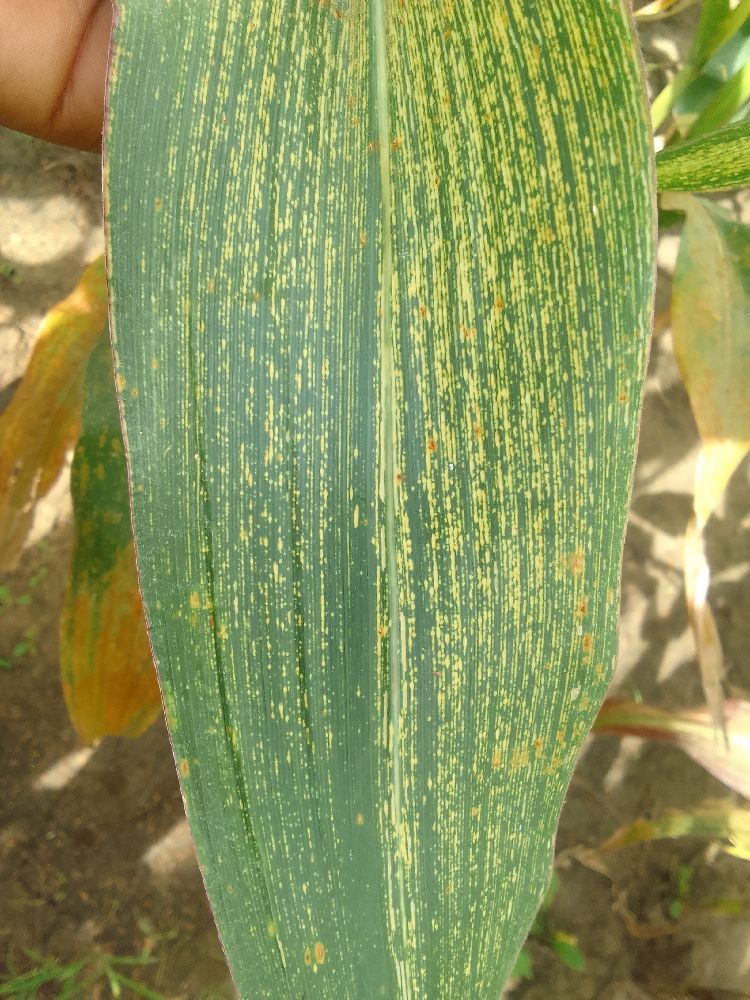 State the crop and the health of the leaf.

maize, maize streak virus
